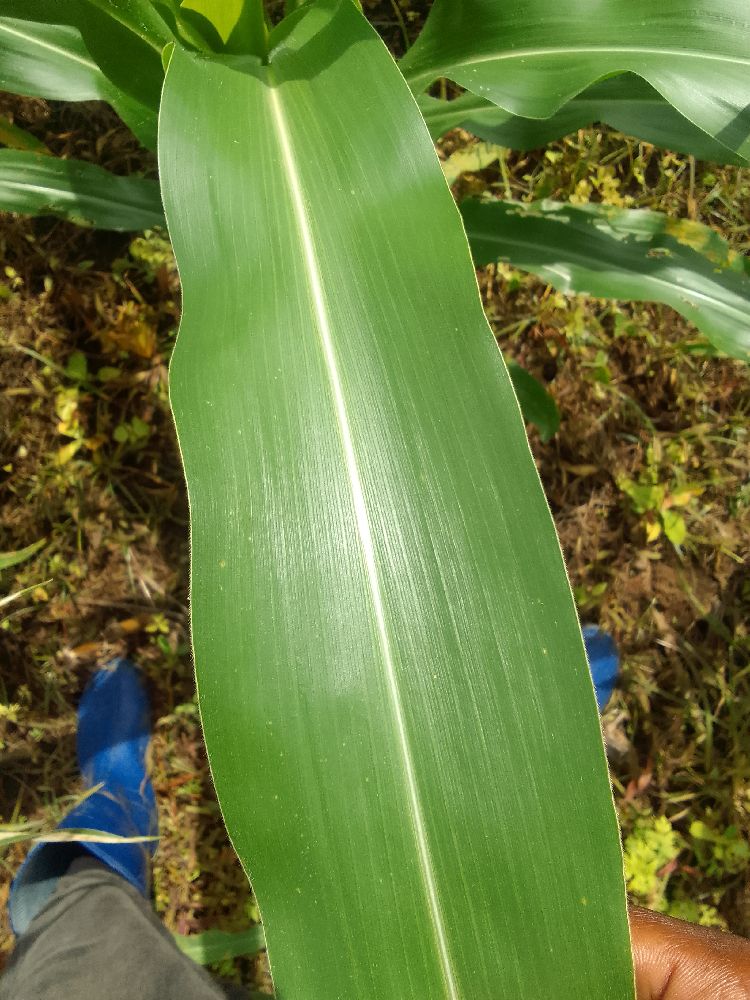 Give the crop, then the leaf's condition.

maize, healthy
